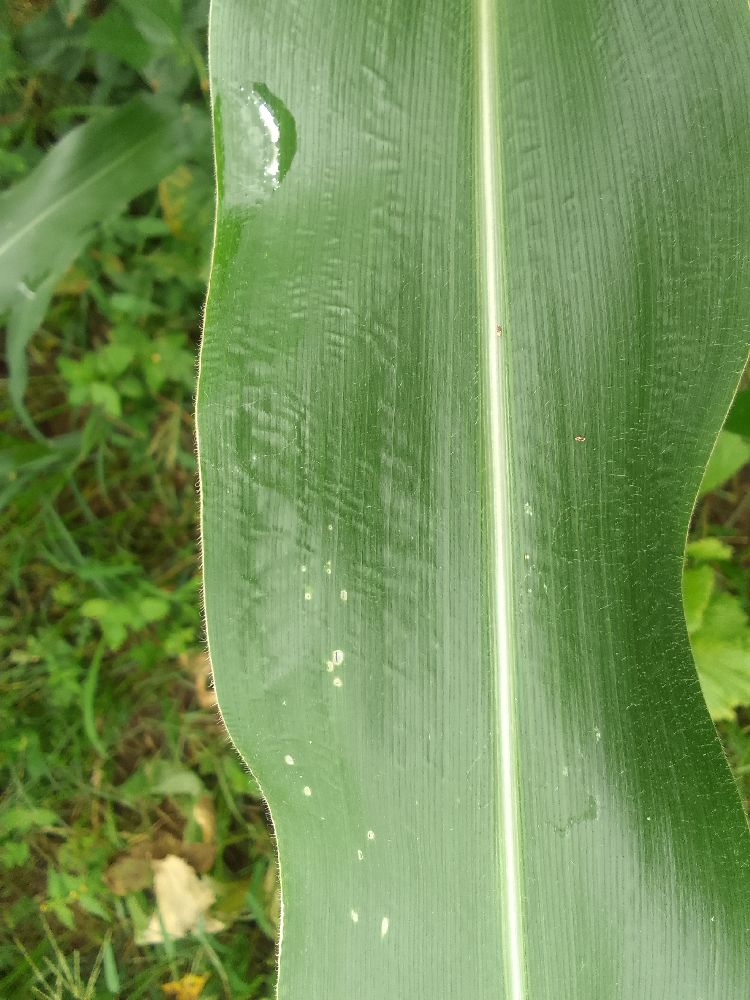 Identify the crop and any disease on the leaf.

maize, healthy
